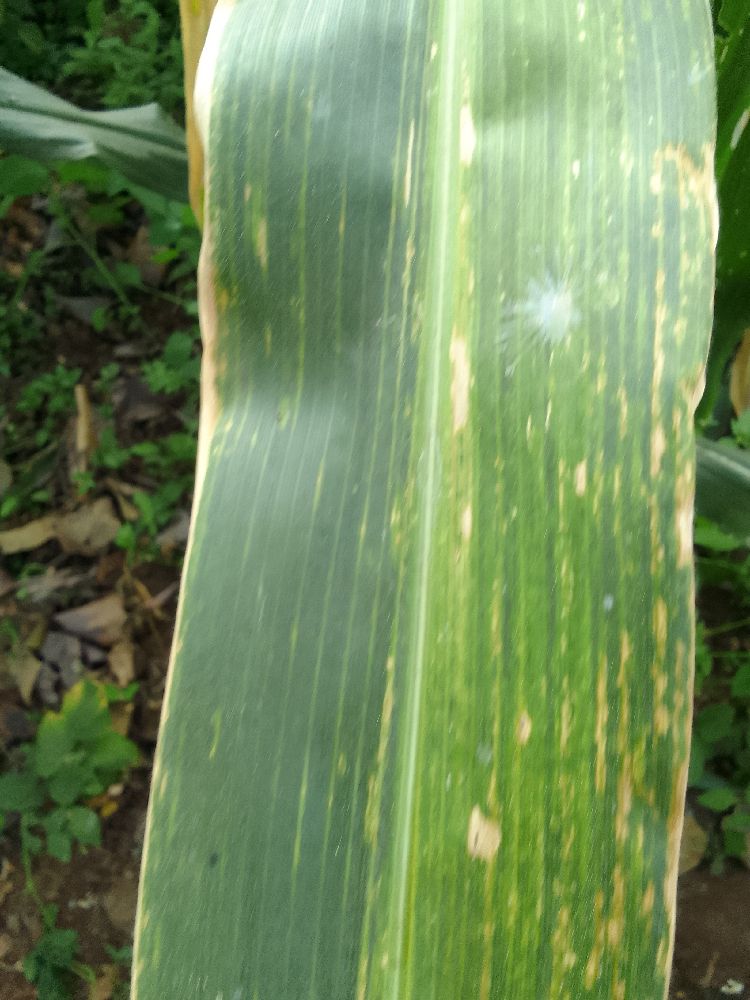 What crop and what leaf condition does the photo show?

maize, maize lethal necrosis
